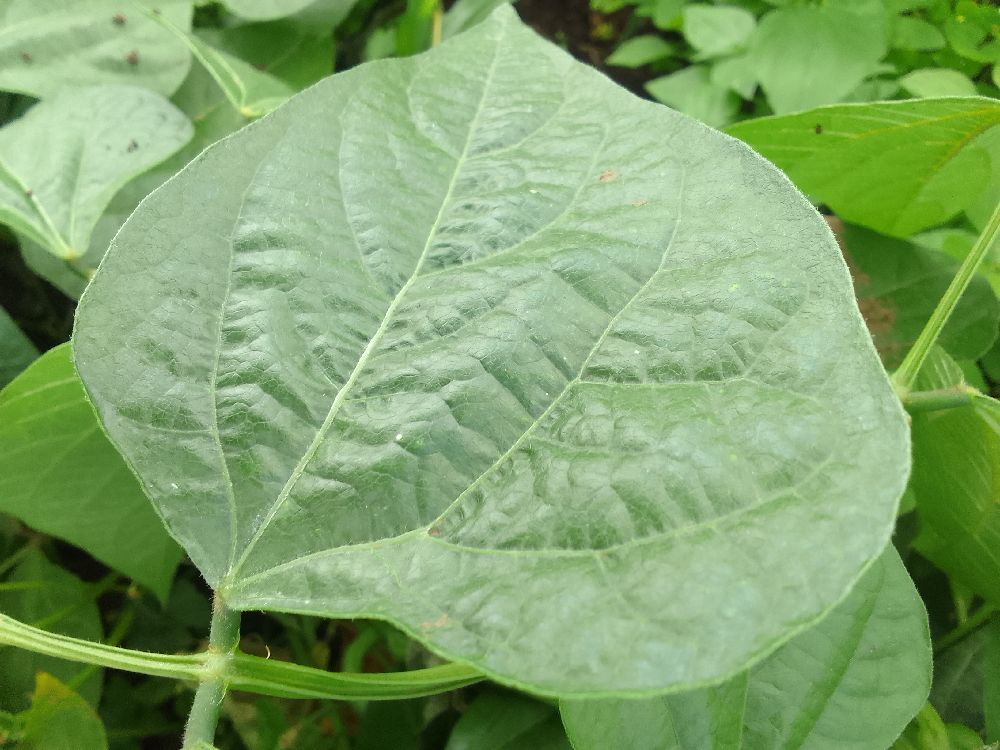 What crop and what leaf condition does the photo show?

common bean, healthy
